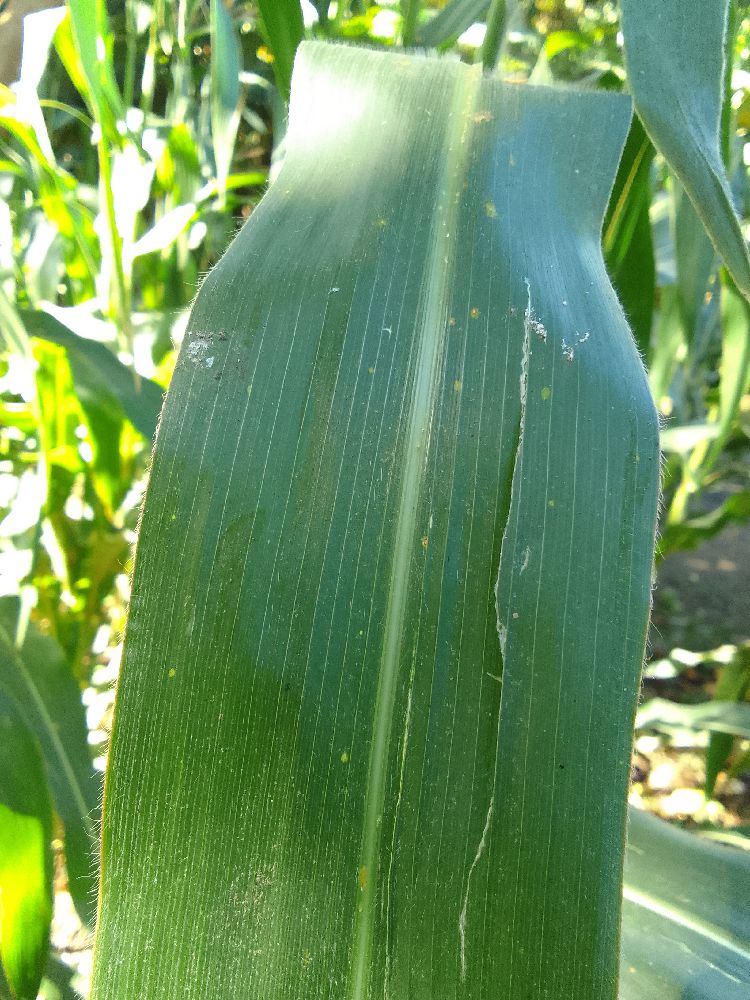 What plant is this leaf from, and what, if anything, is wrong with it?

maize, healthy
